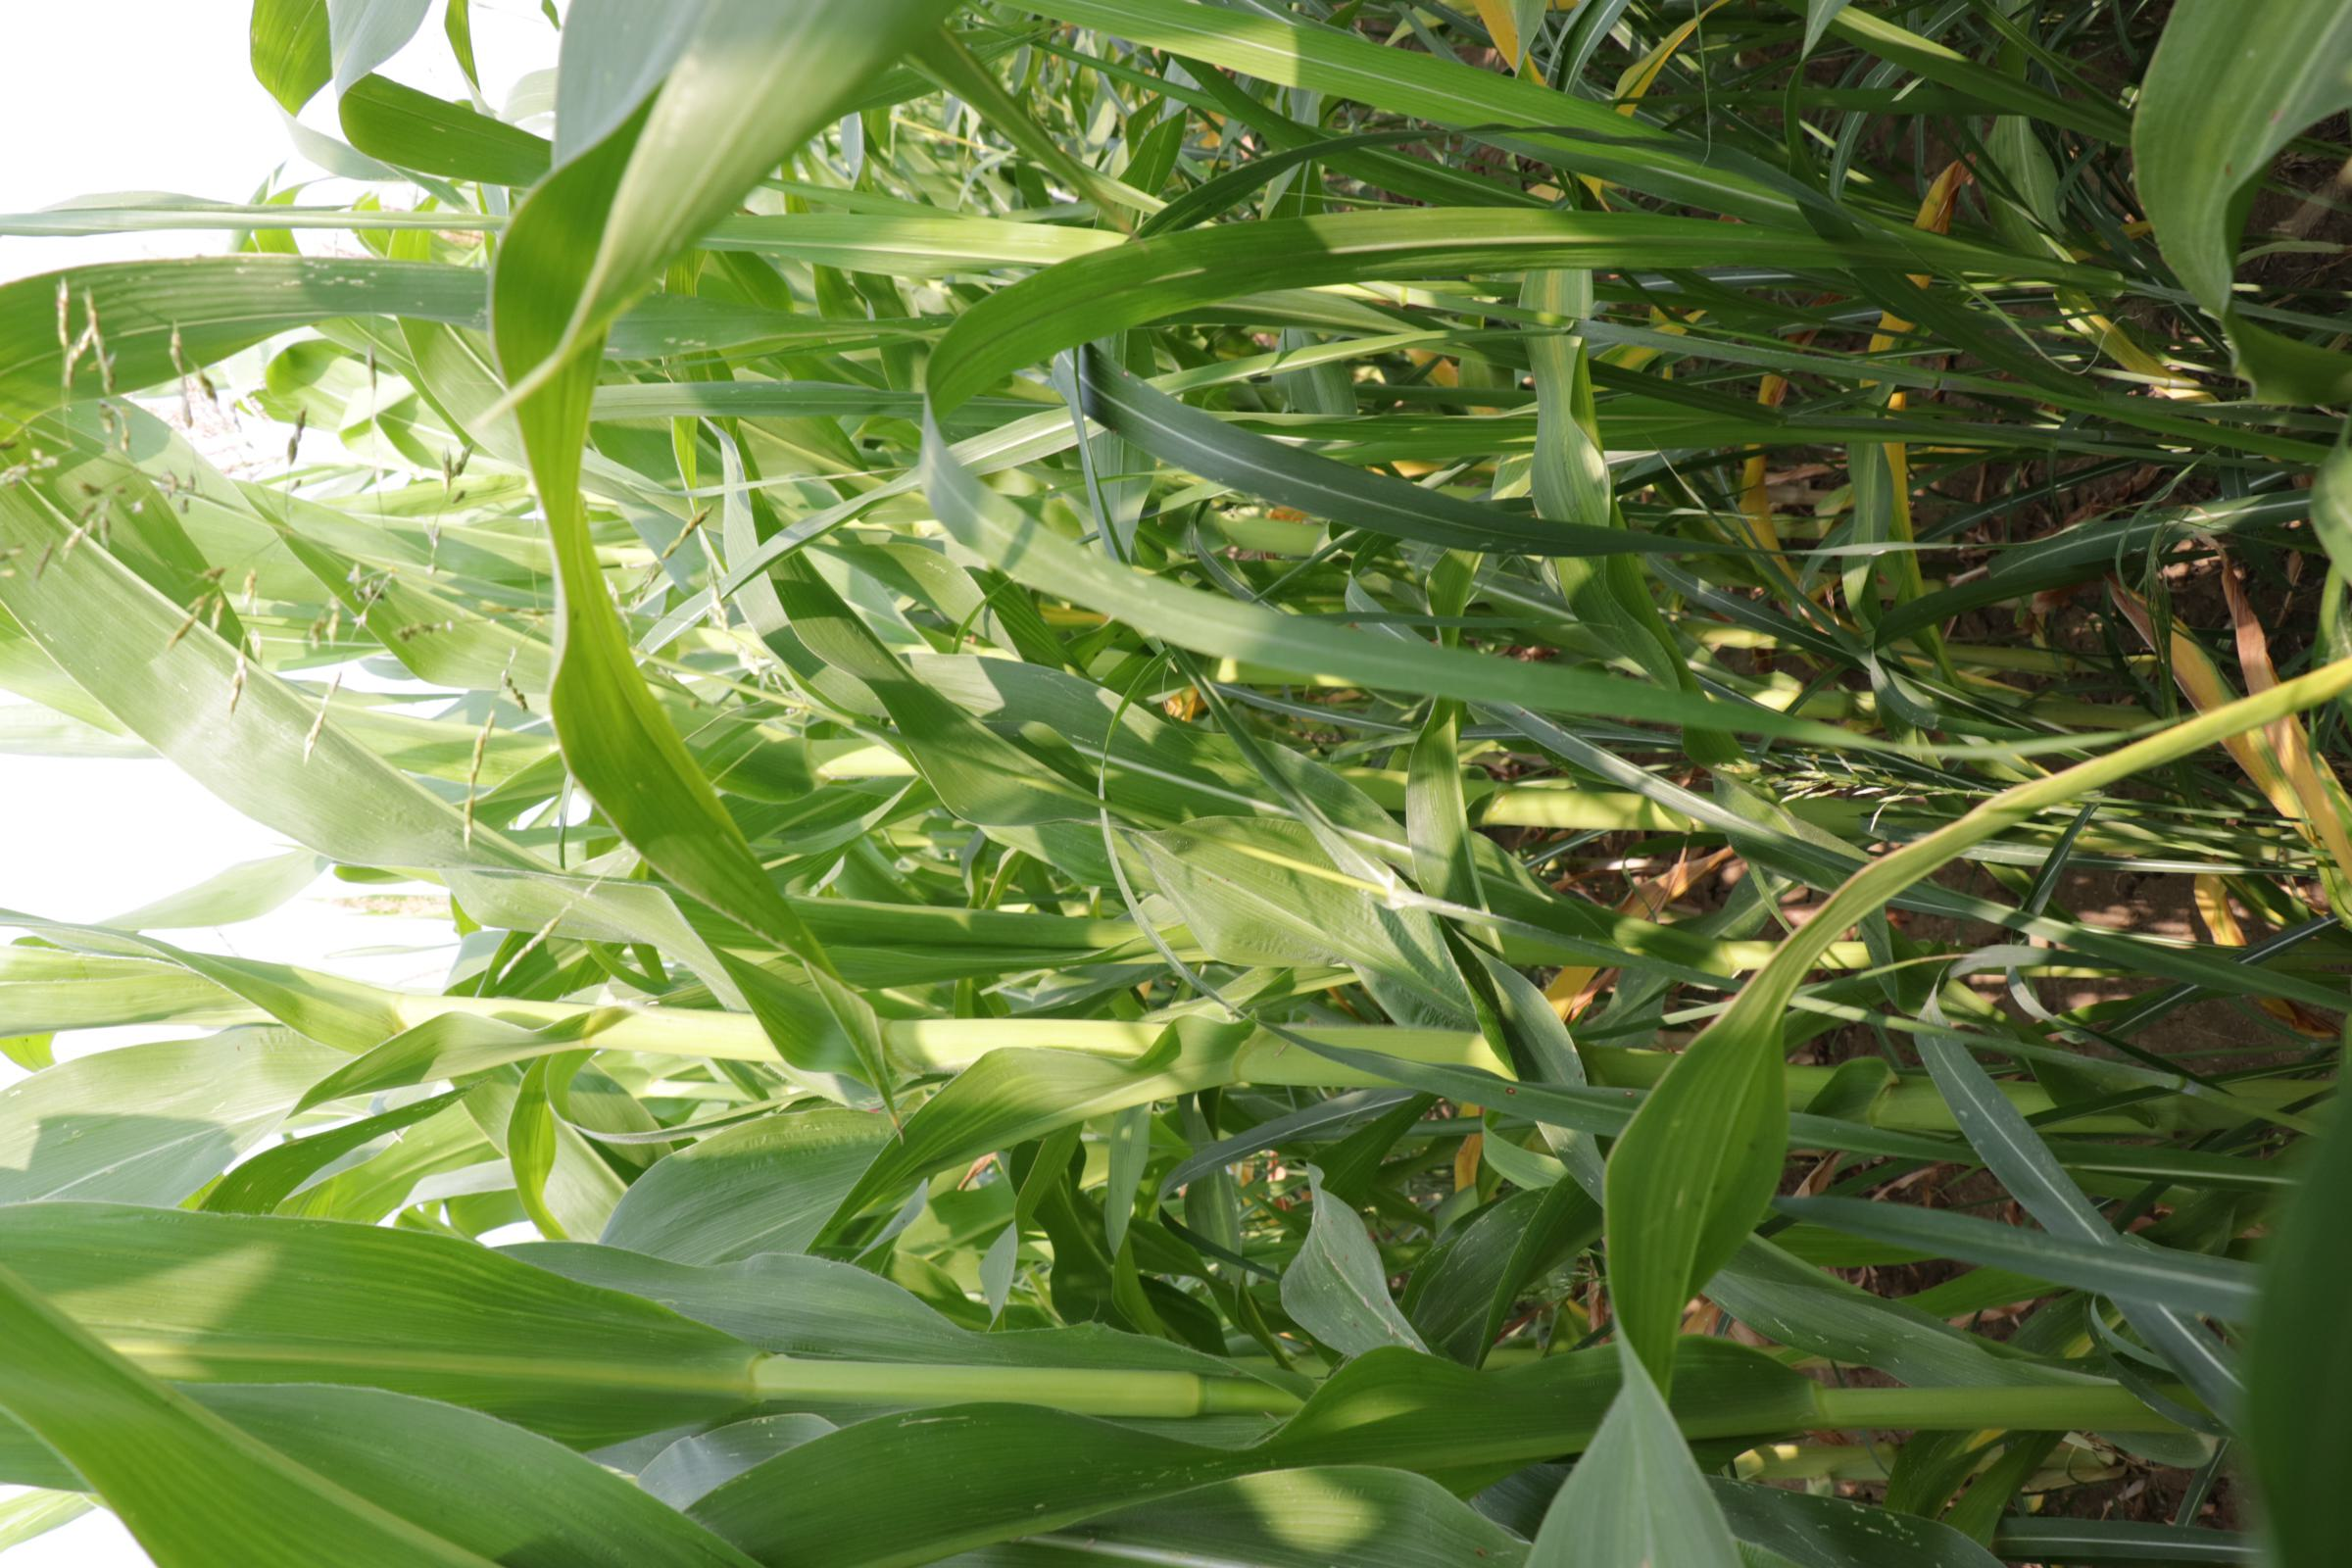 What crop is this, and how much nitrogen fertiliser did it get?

maize, reduced nitrogen fertilisation
